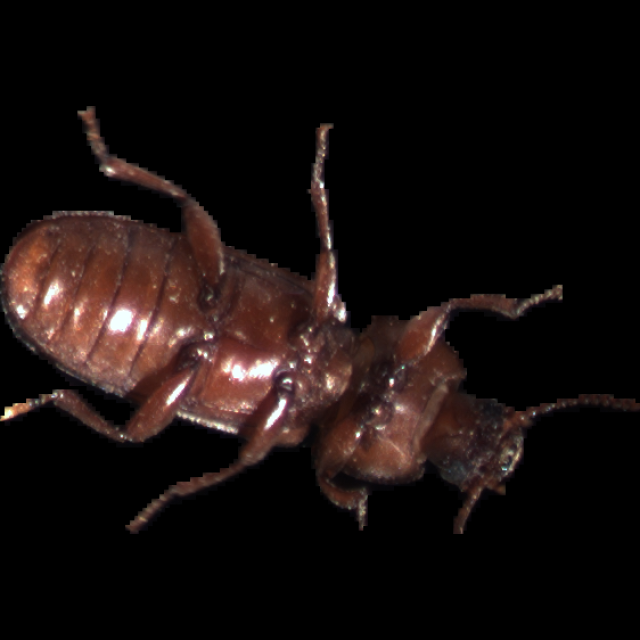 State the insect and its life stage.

mealworm beetle
